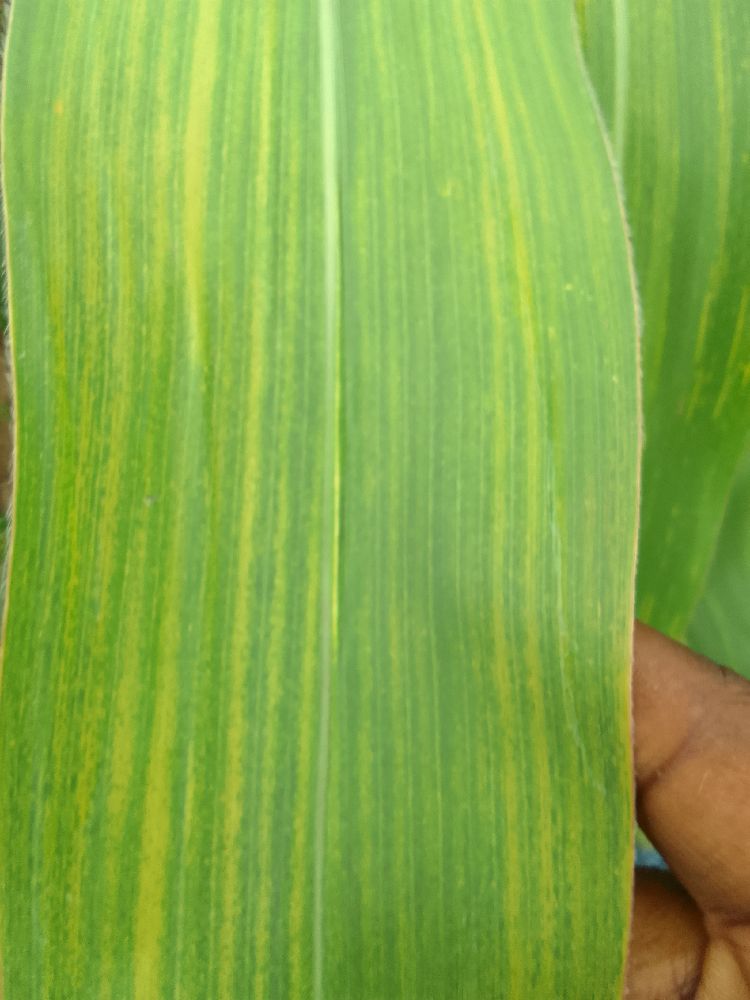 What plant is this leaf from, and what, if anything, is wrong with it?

maize, maize lethal necrosis
